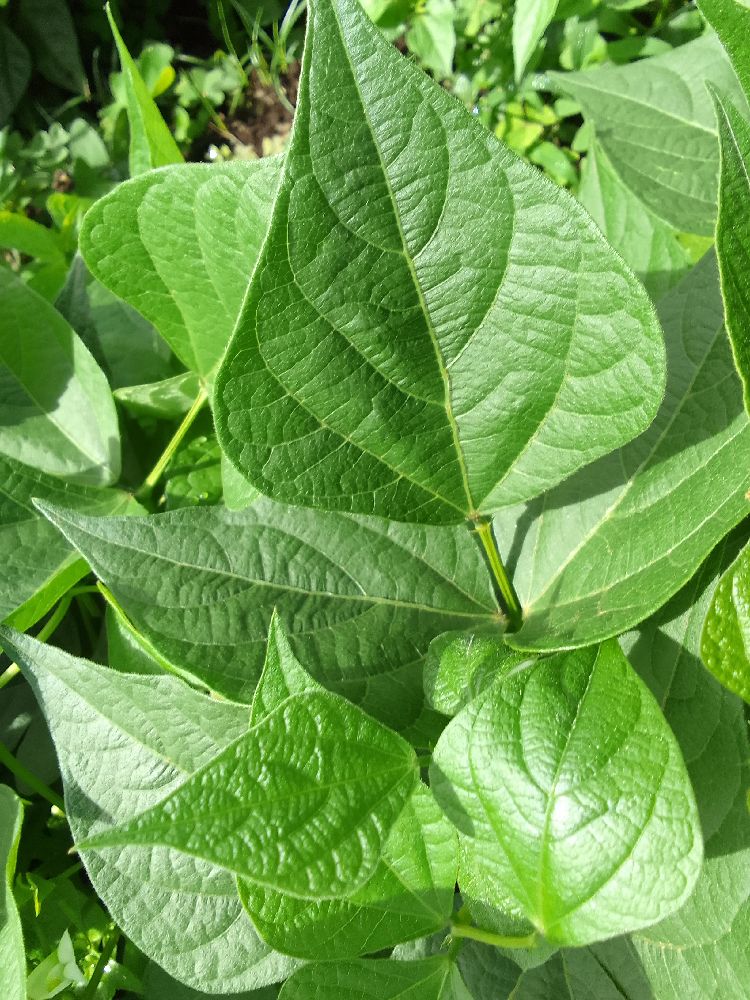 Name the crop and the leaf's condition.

common bean, healthy
